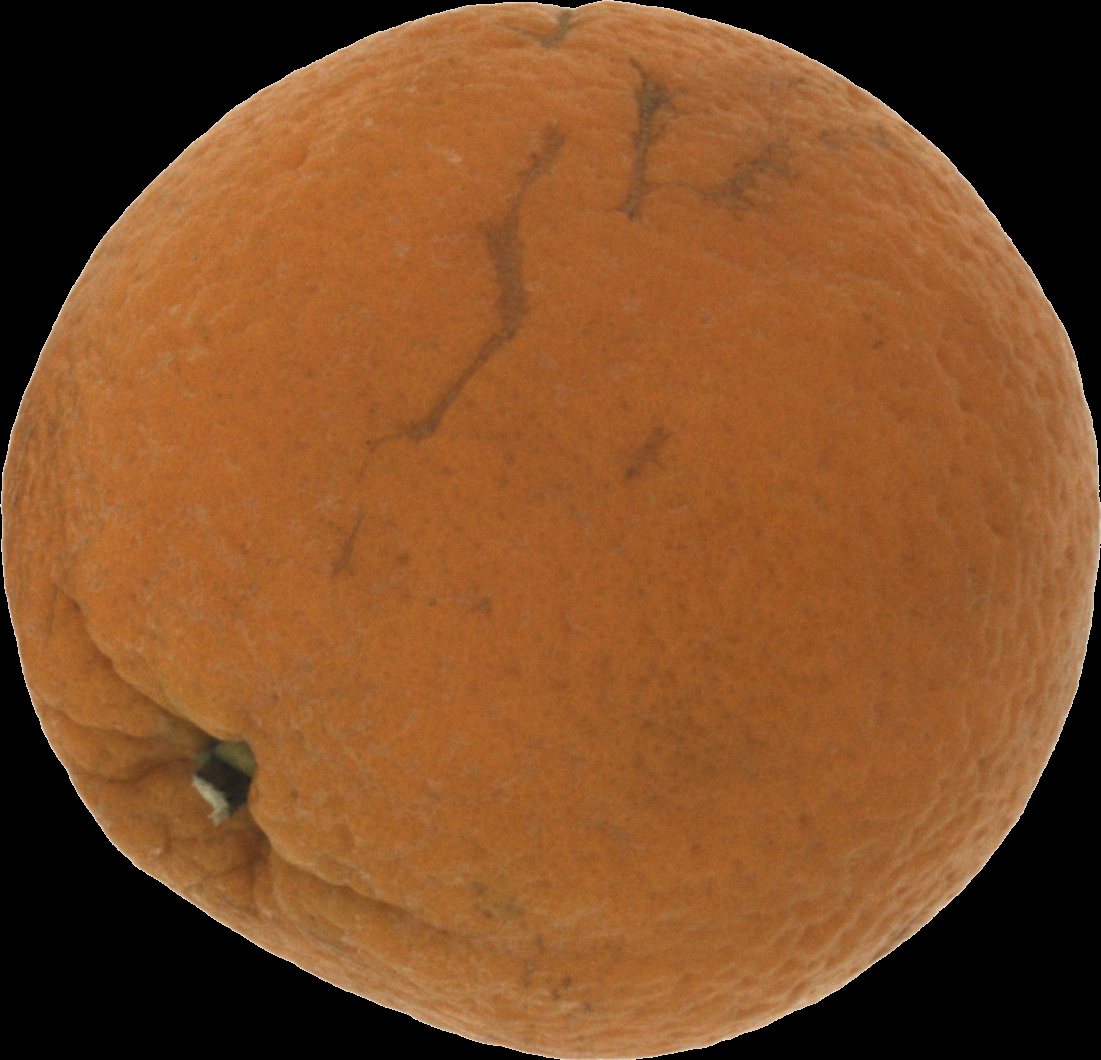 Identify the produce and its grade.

orange, bad
